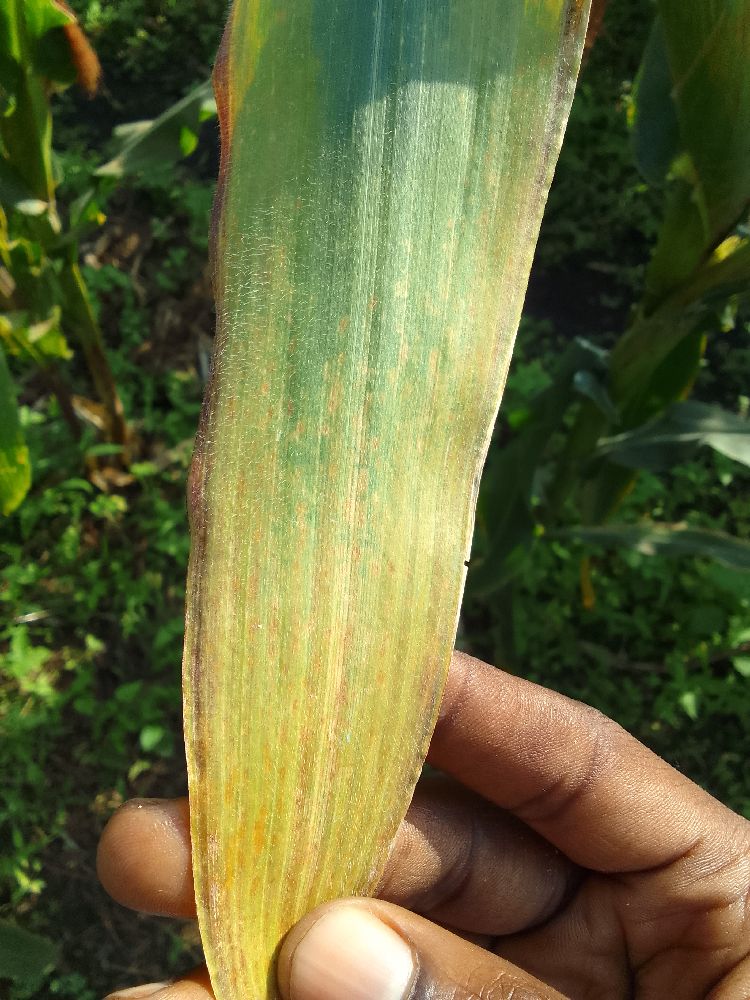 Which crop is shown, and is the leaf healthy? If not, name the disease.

maize, maize lethal necrosis
